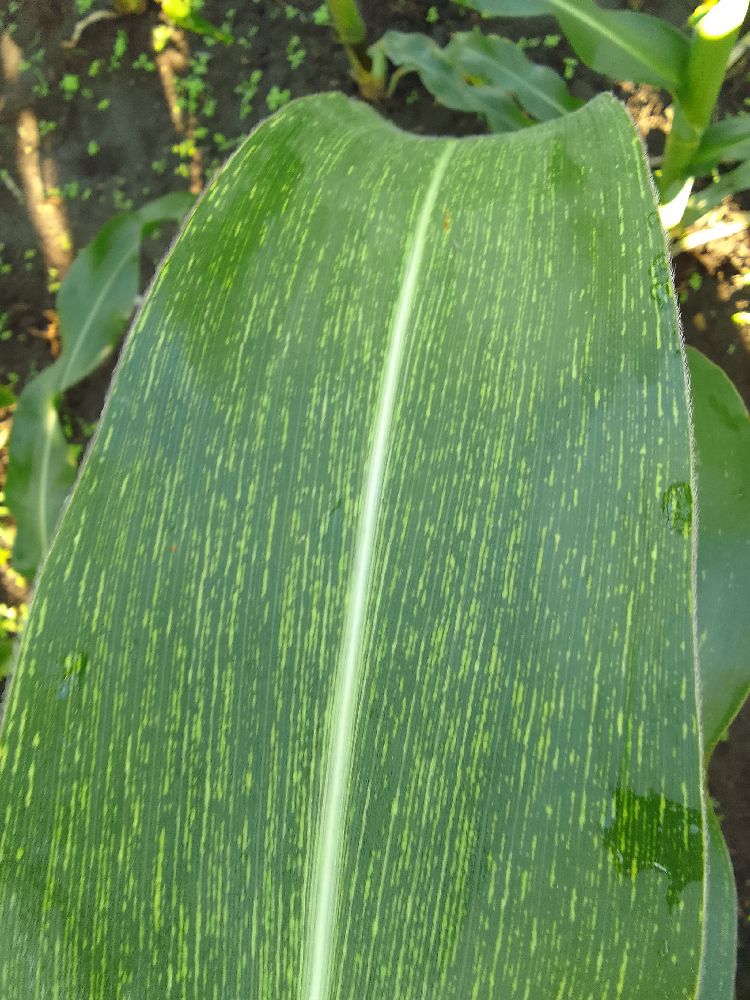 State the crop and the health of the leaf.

maize, maize streak virus
